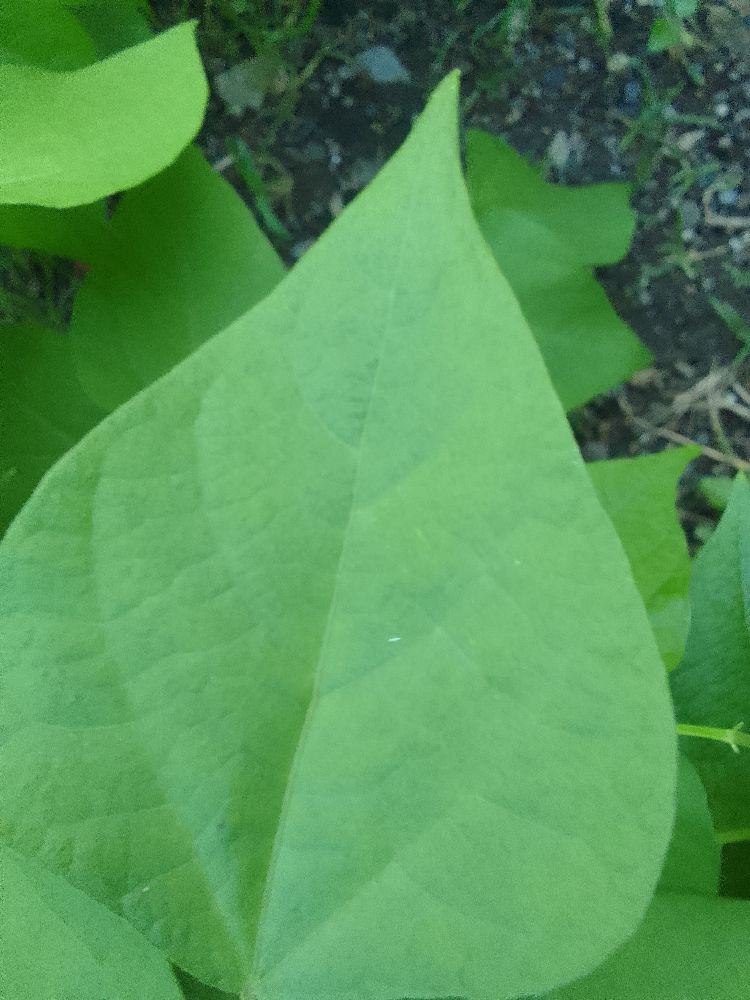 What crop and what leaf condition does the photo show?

common bean, healthy
